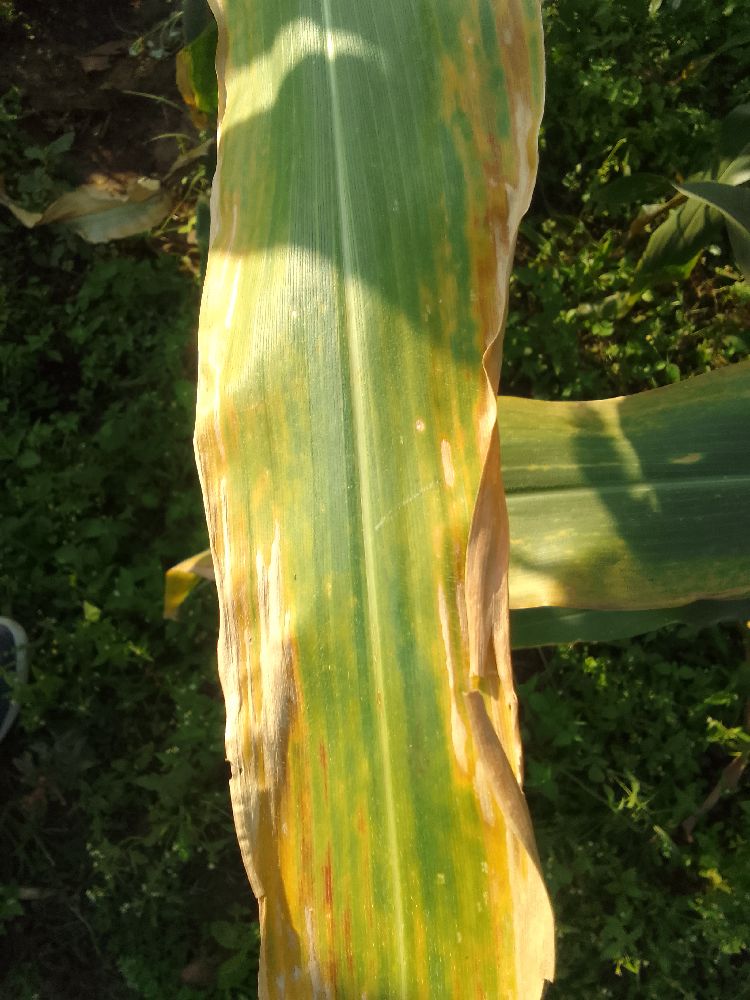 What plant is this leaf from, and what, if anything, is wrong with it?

maize, maize lethal necrosis
